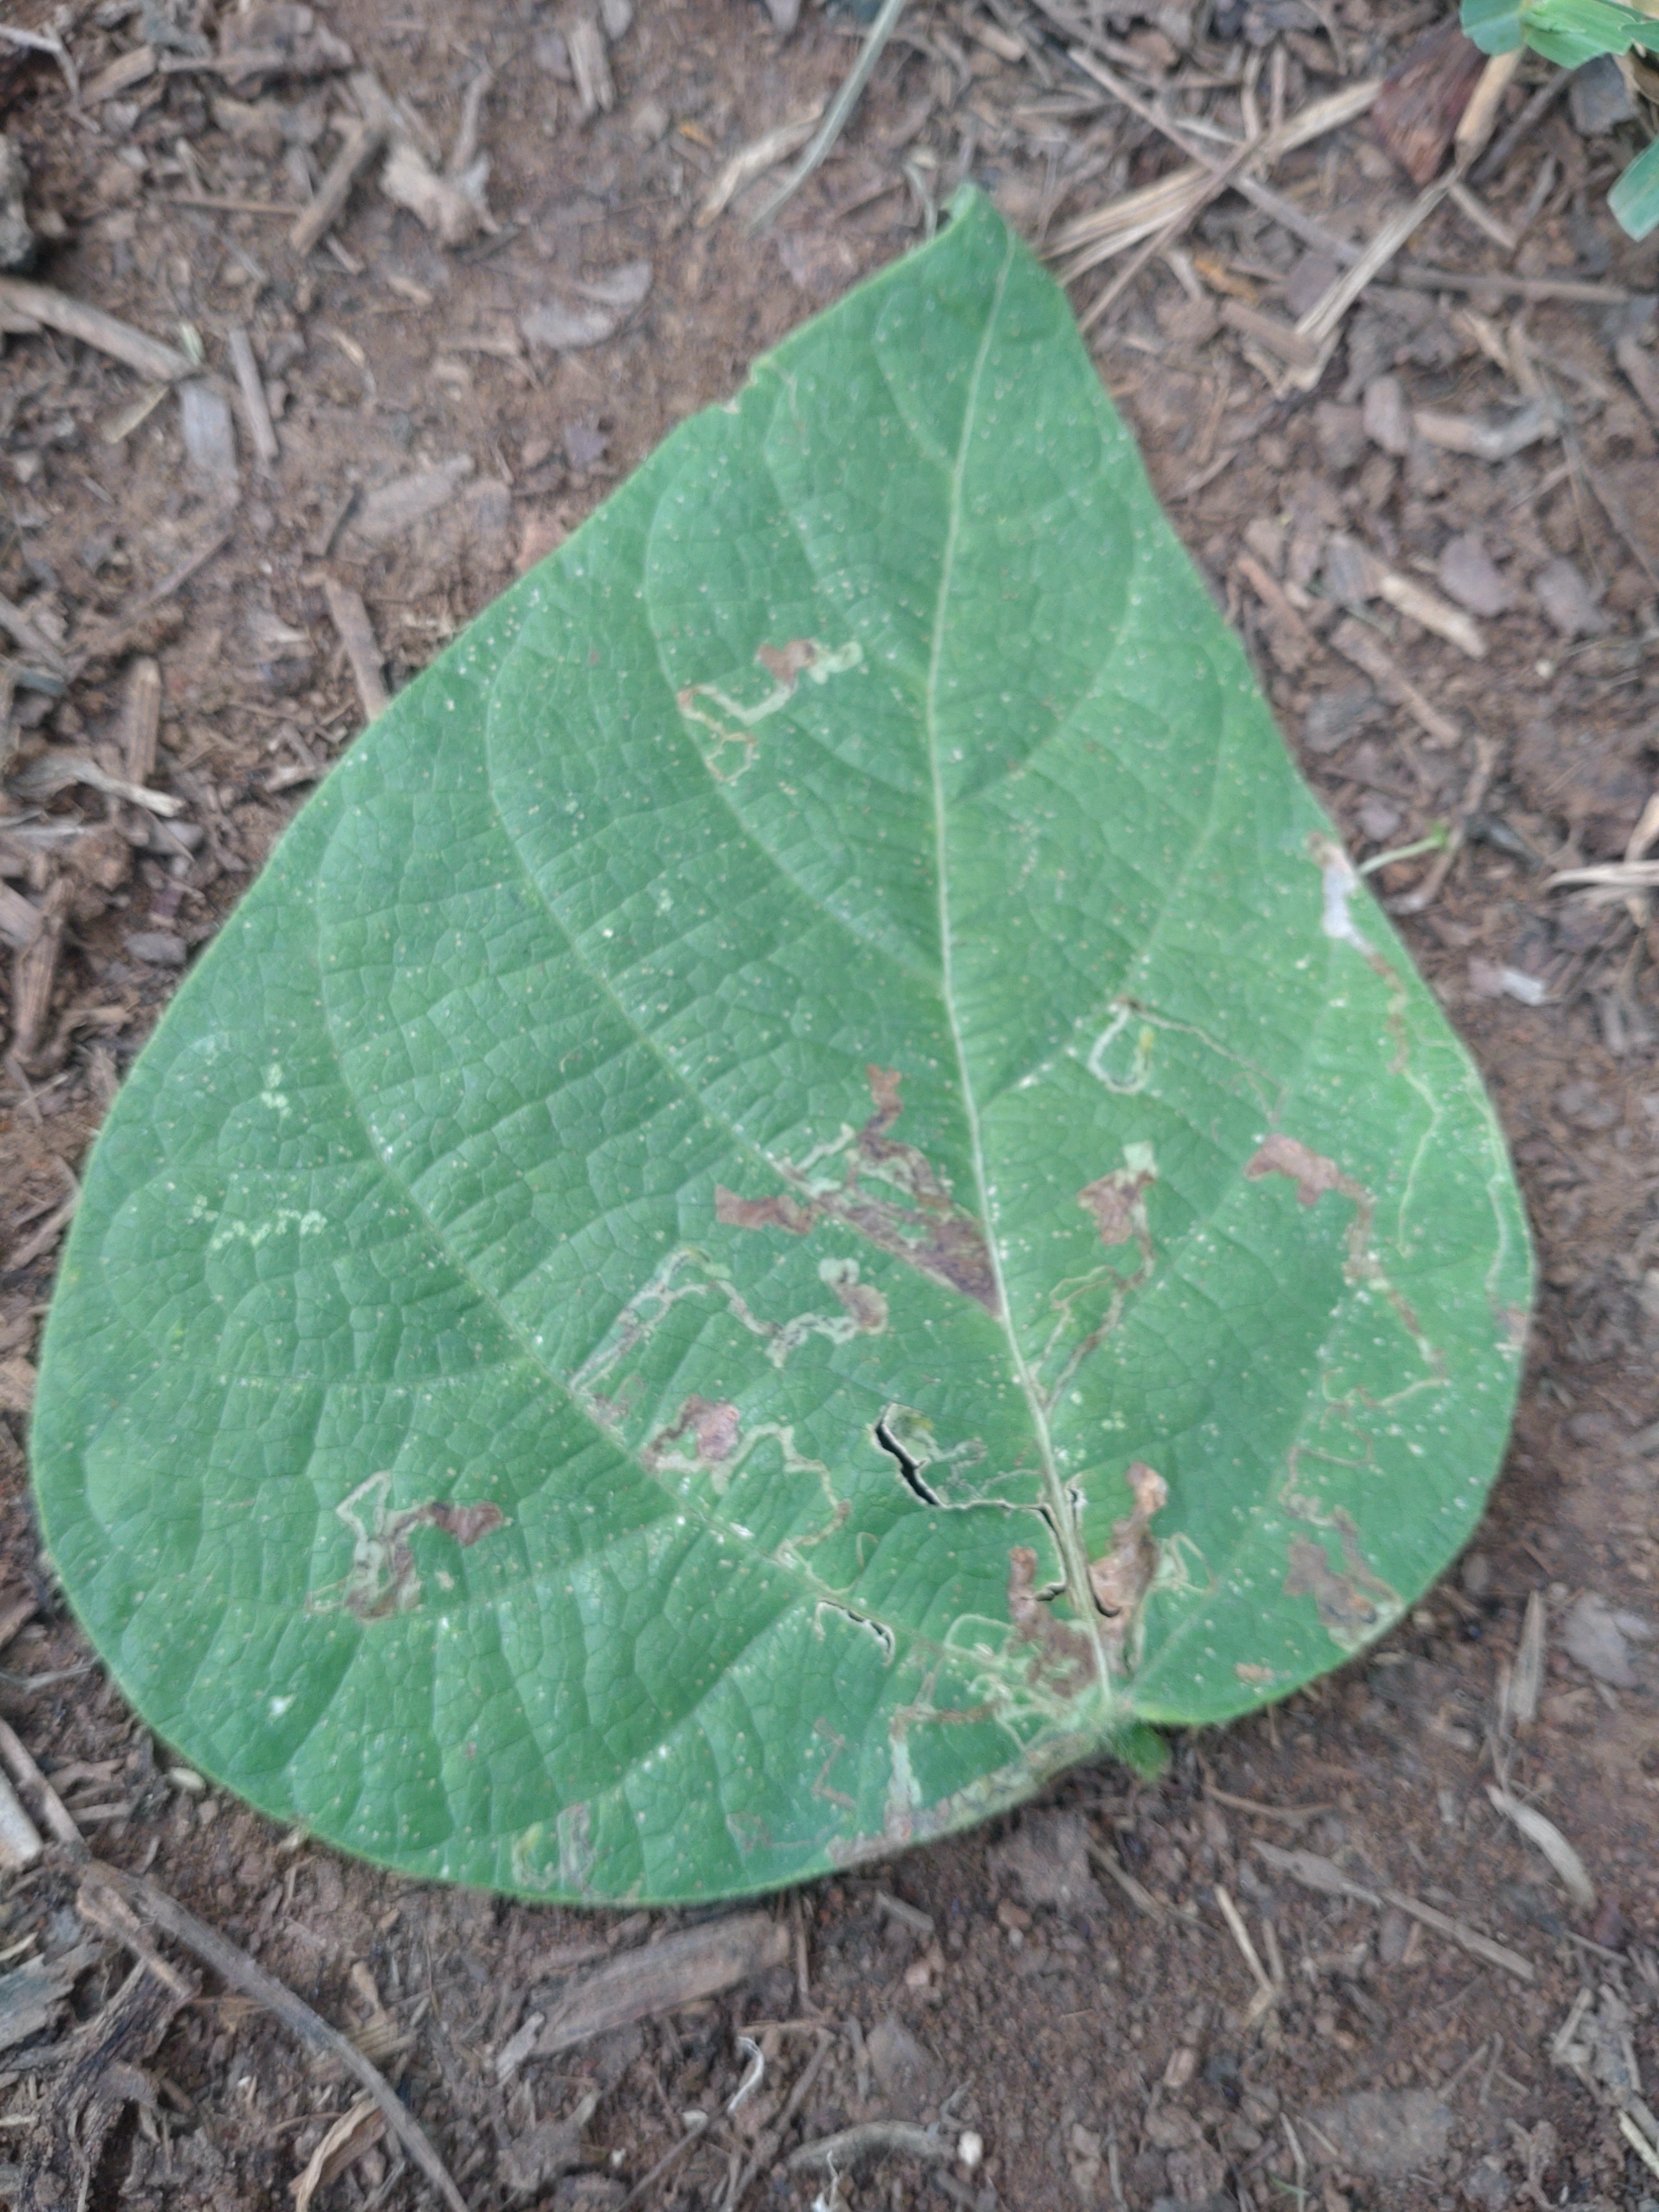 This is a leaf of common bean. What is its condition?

anthracnose
